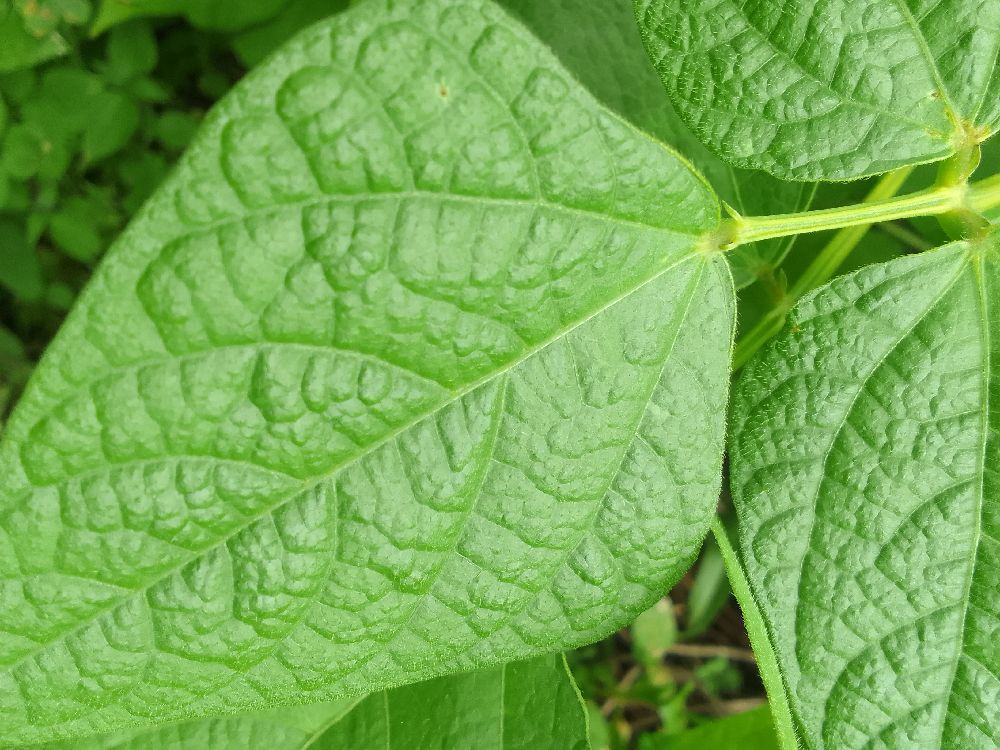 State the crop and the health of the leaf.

common bean, healthy
